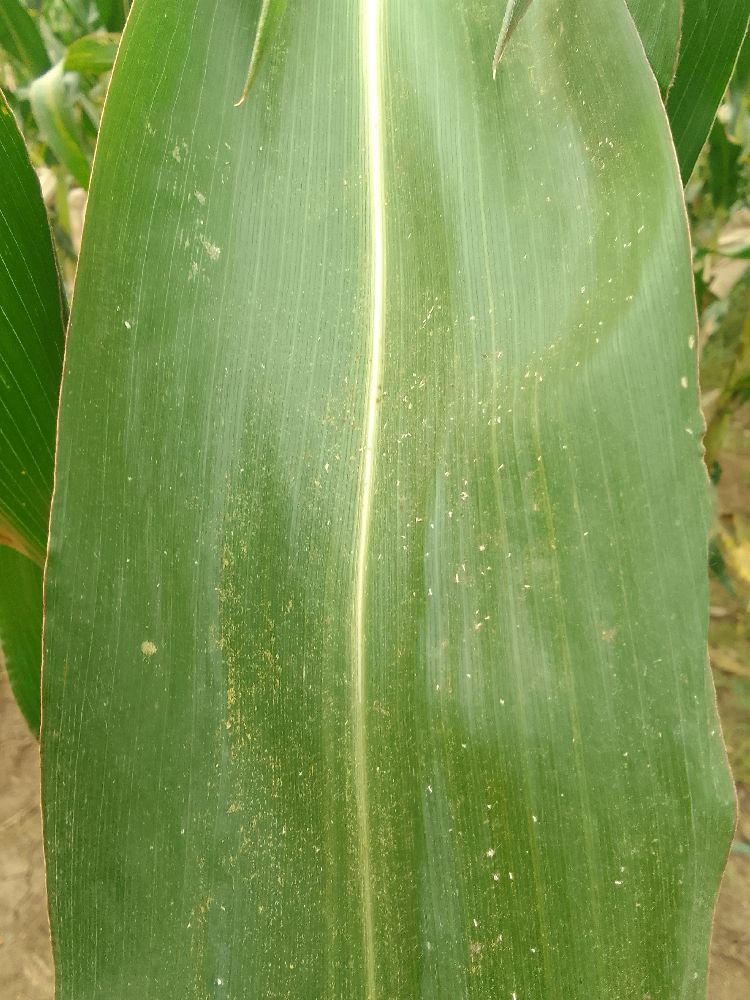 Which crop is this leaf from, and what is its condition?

maize, healthy
